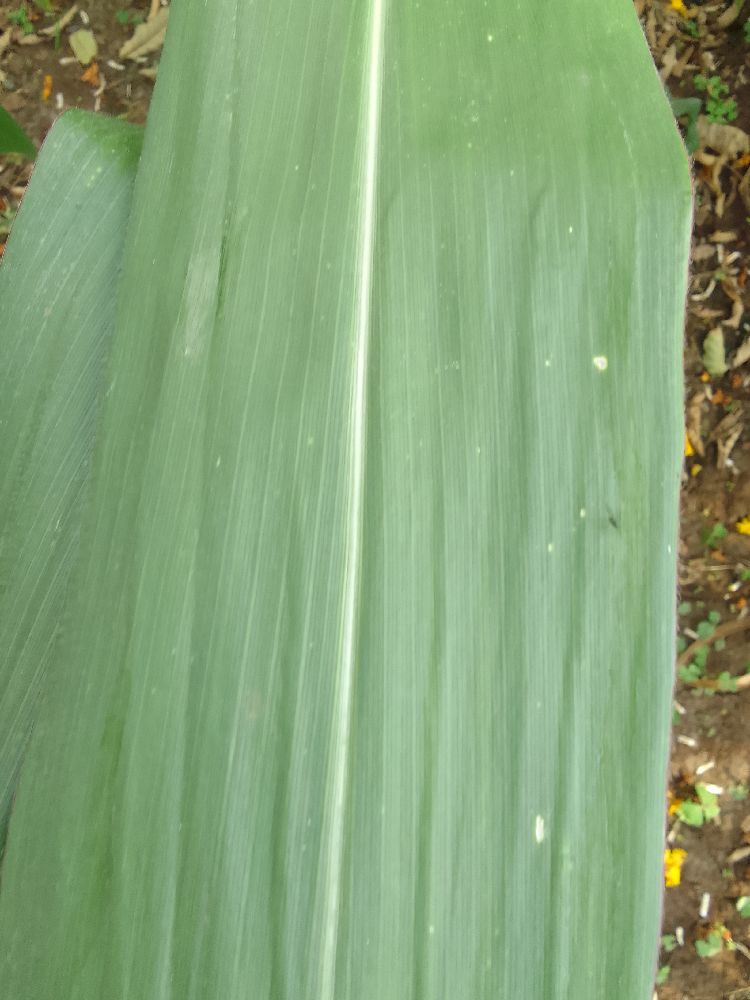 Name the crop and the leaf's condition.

maize, healthy
